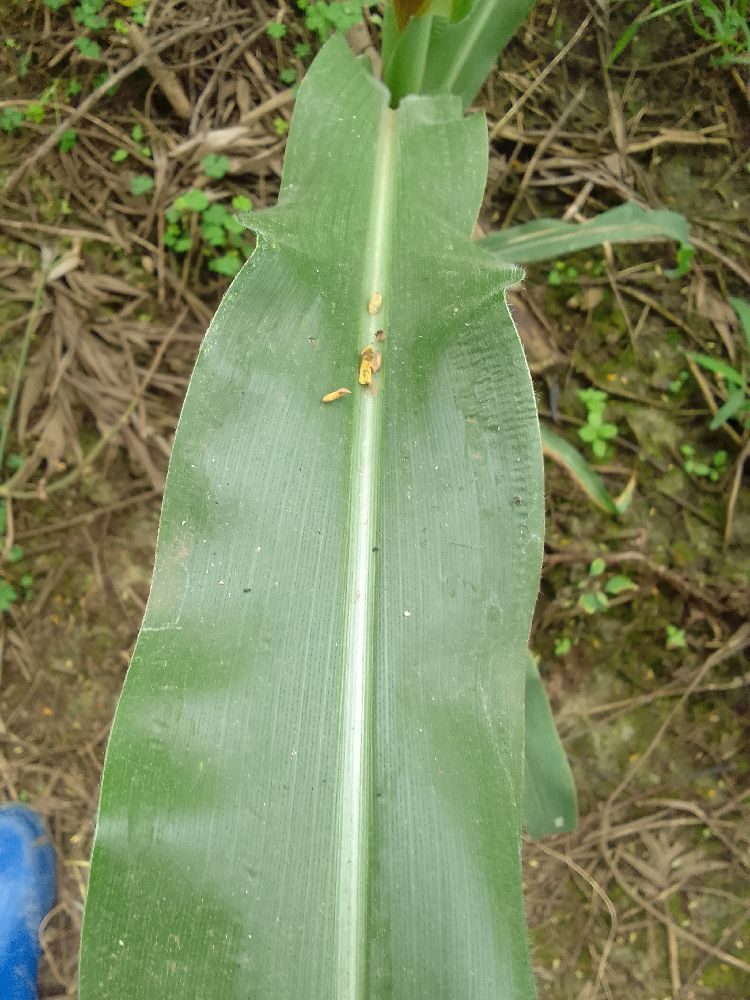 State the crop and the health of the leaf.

maize, healthy
